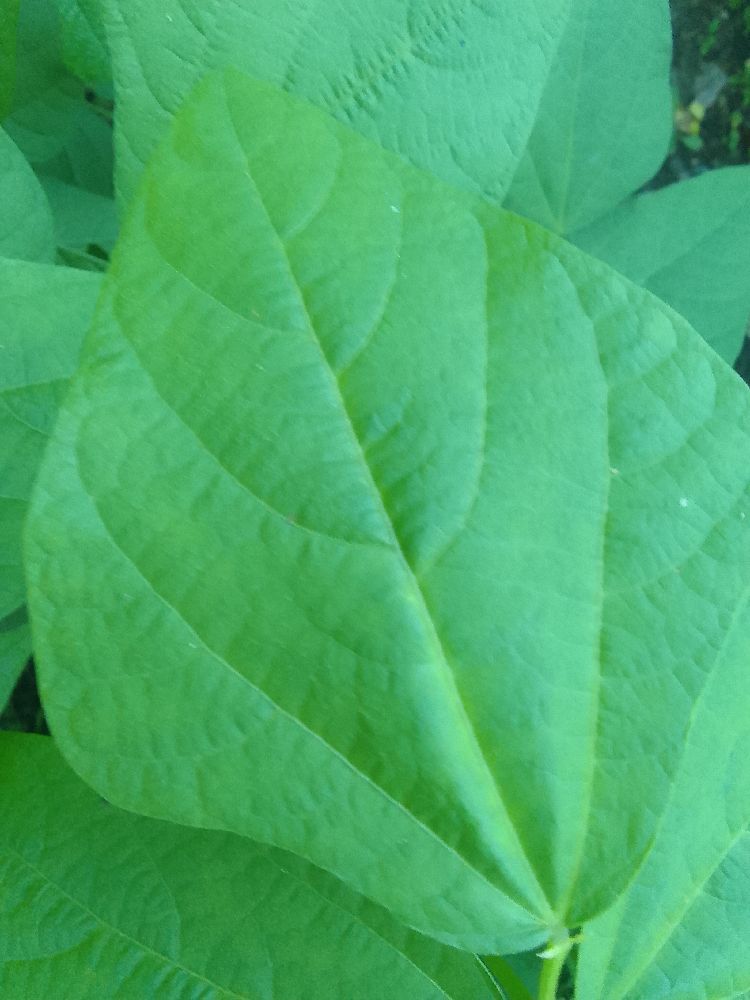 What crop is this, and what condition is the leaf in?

common bean, healthy
